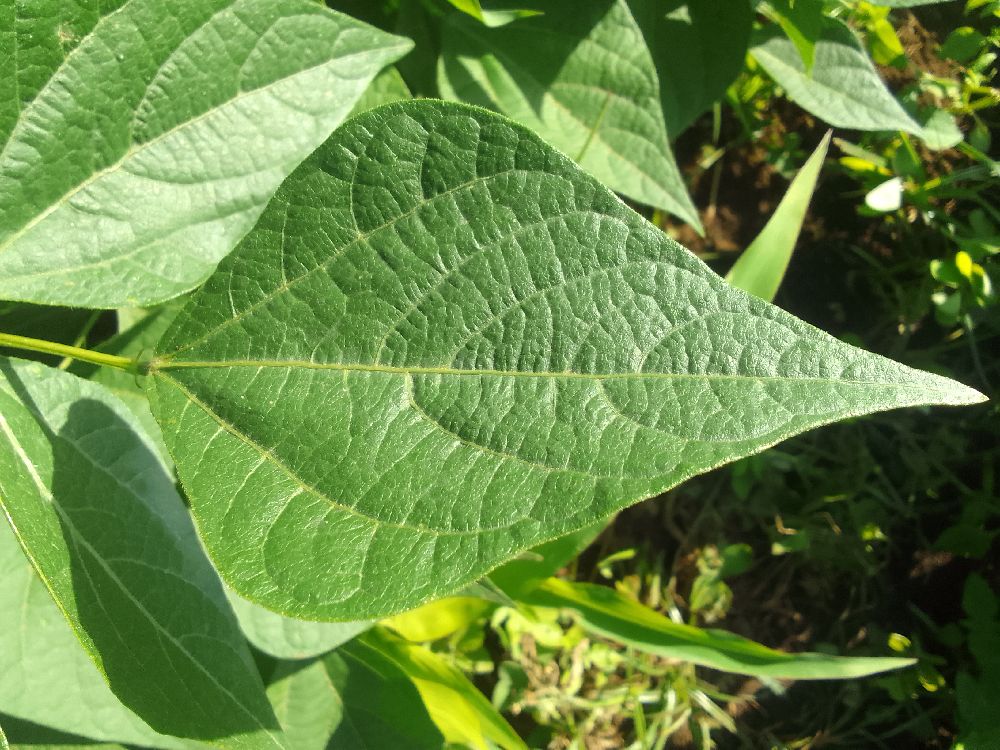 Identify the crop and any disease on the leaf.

common bean, healthy
